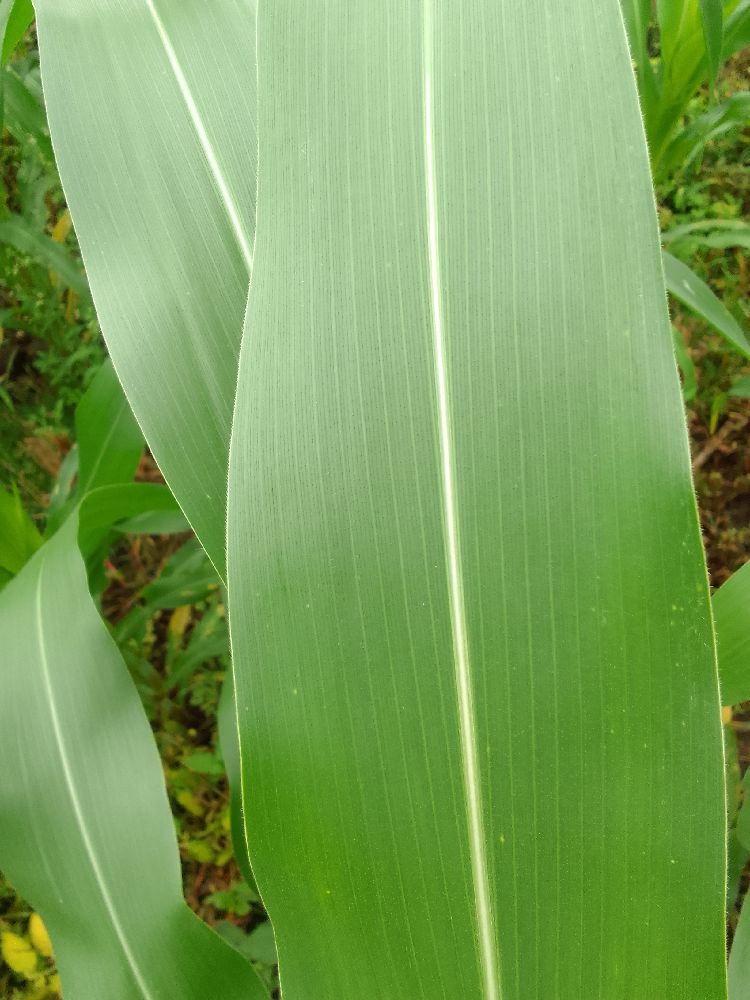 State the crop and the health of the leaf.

maize, healthy
